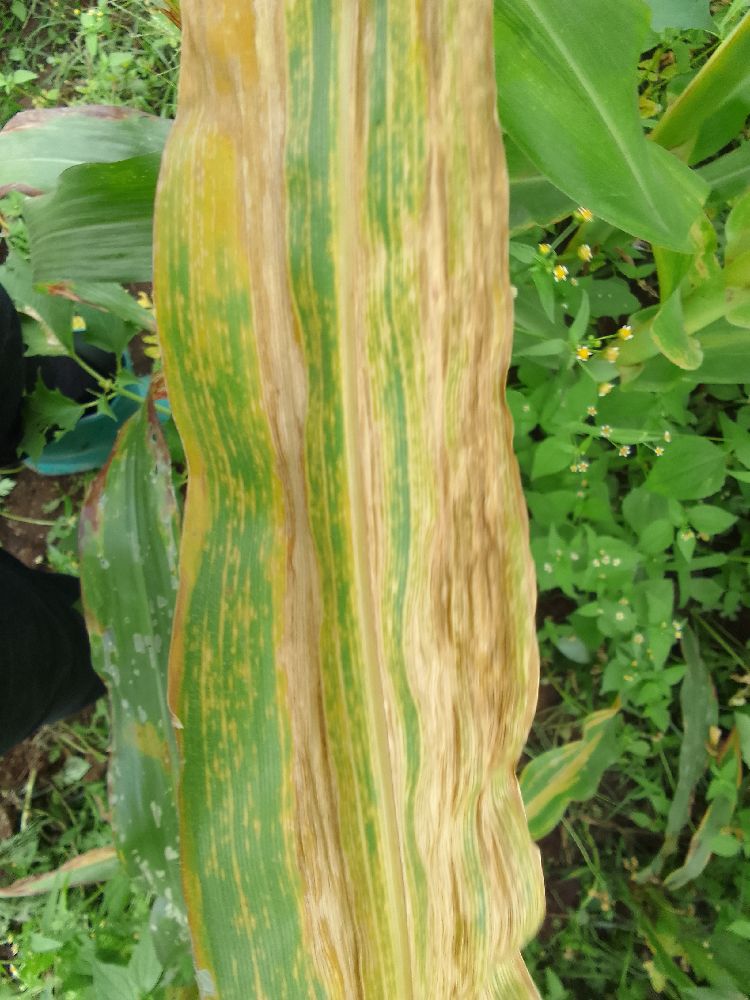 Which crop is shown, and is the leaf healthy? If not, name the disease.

maize, maize lethal necrosis
